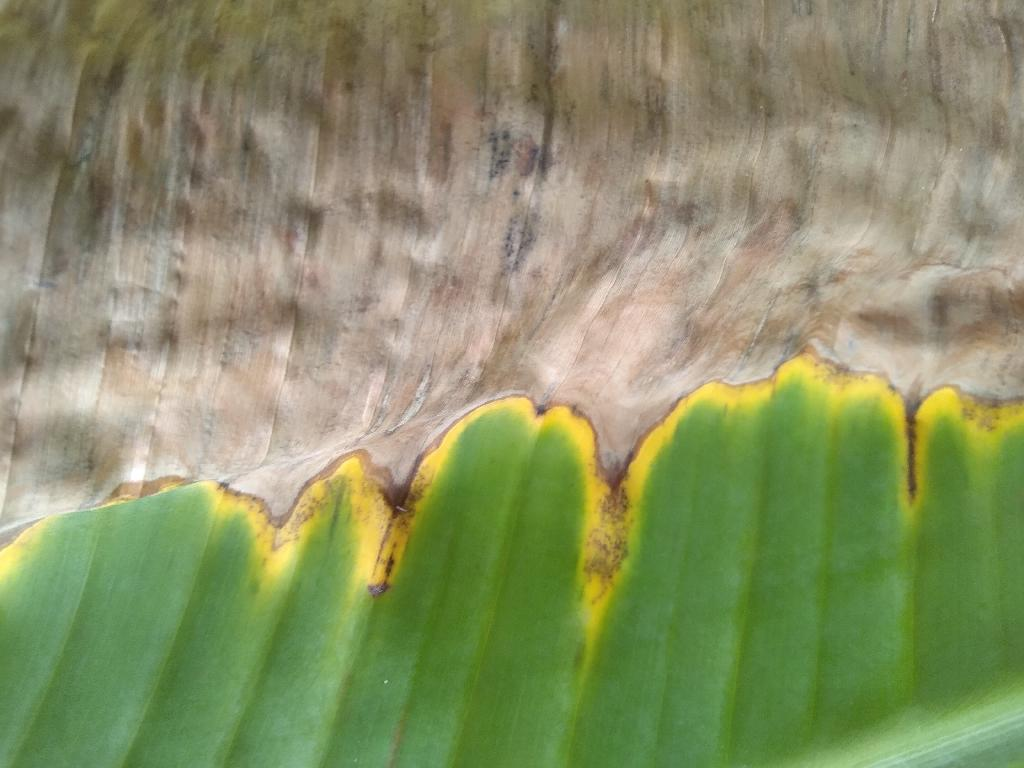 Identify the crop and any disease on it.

banana, black sigatoka
